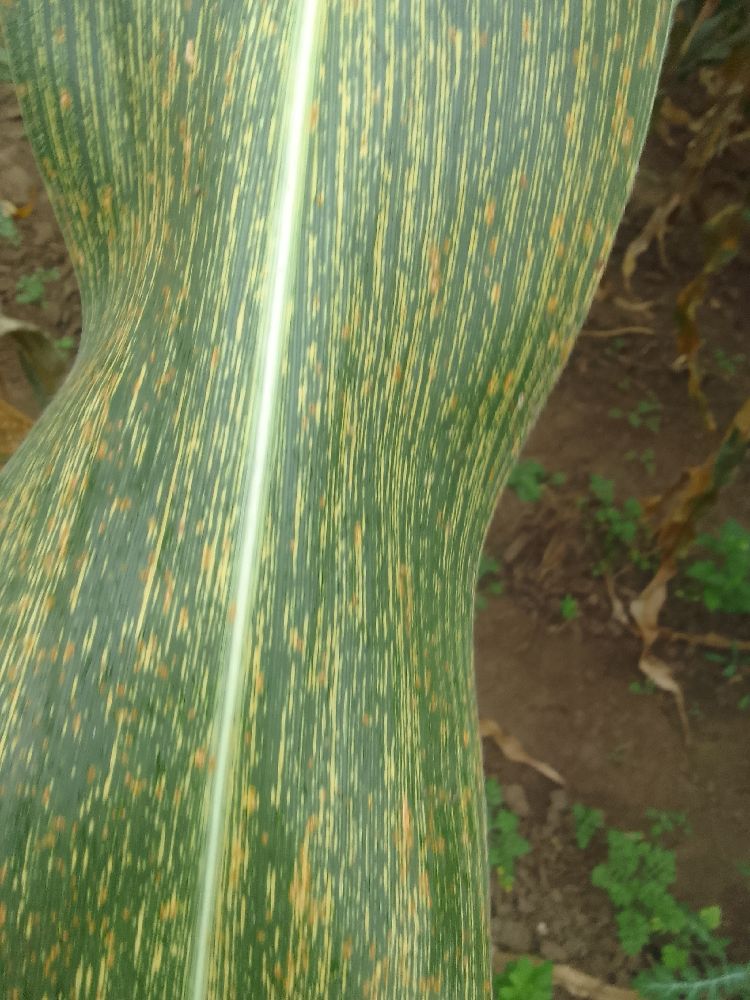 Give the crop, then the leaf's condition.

maize, maize streak virus
